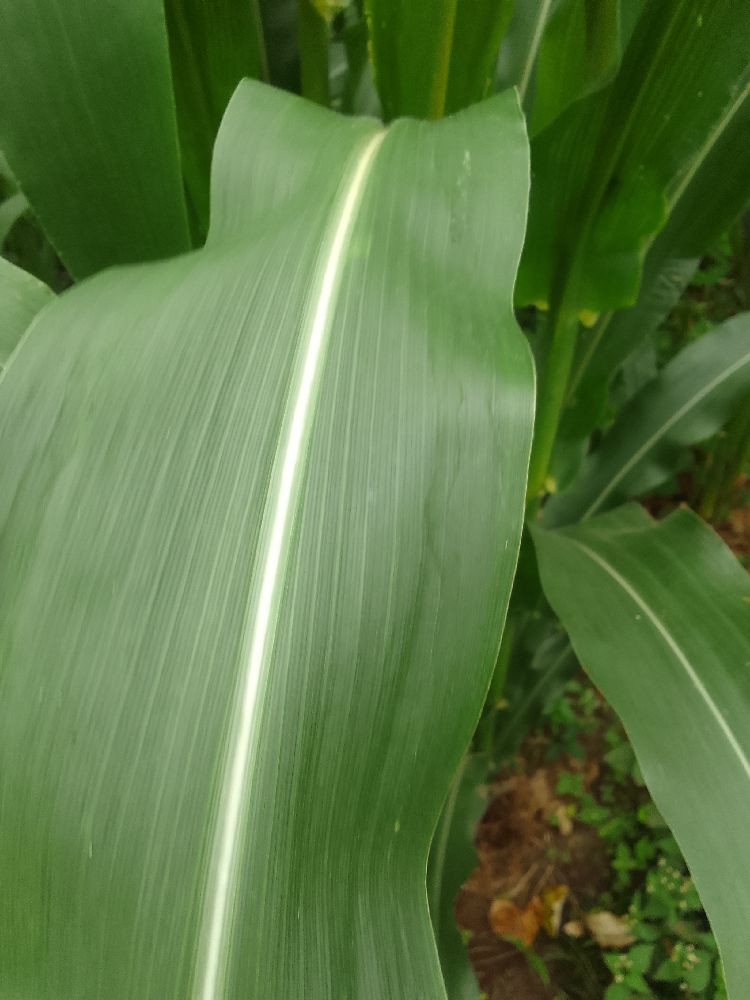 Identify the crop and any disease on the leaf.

maize, healthy
